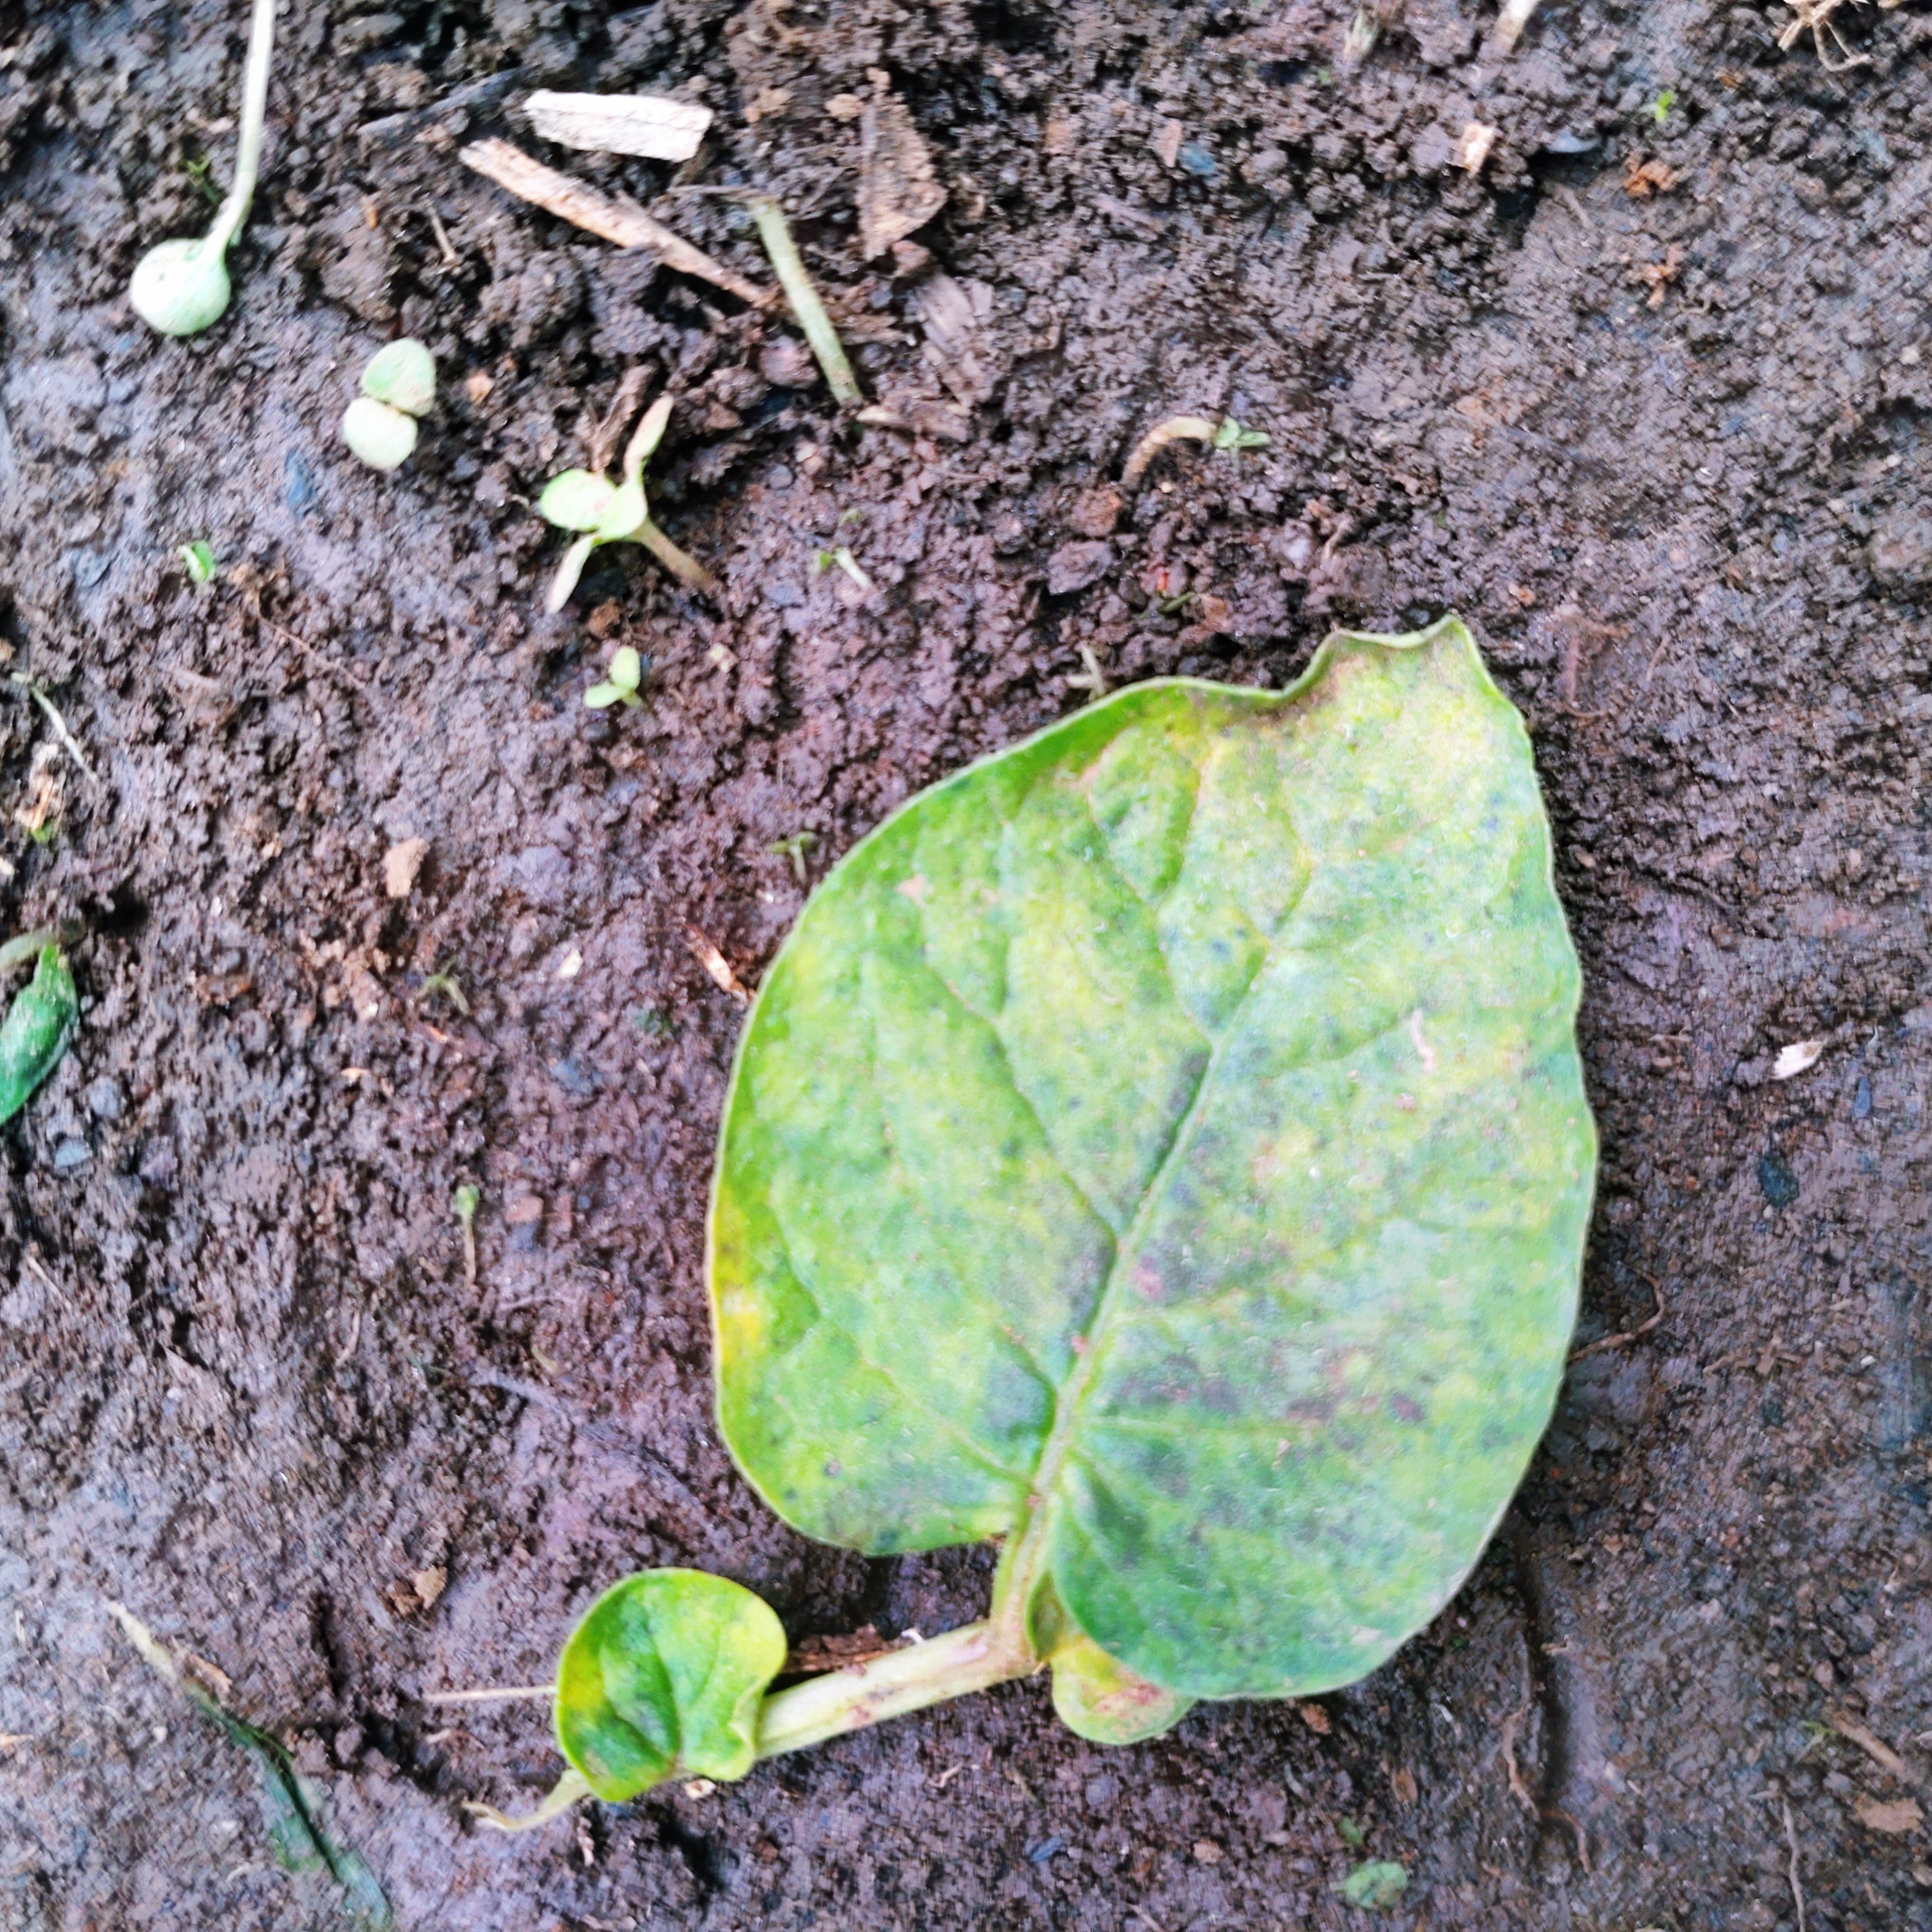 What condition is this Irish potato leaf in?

late blight
